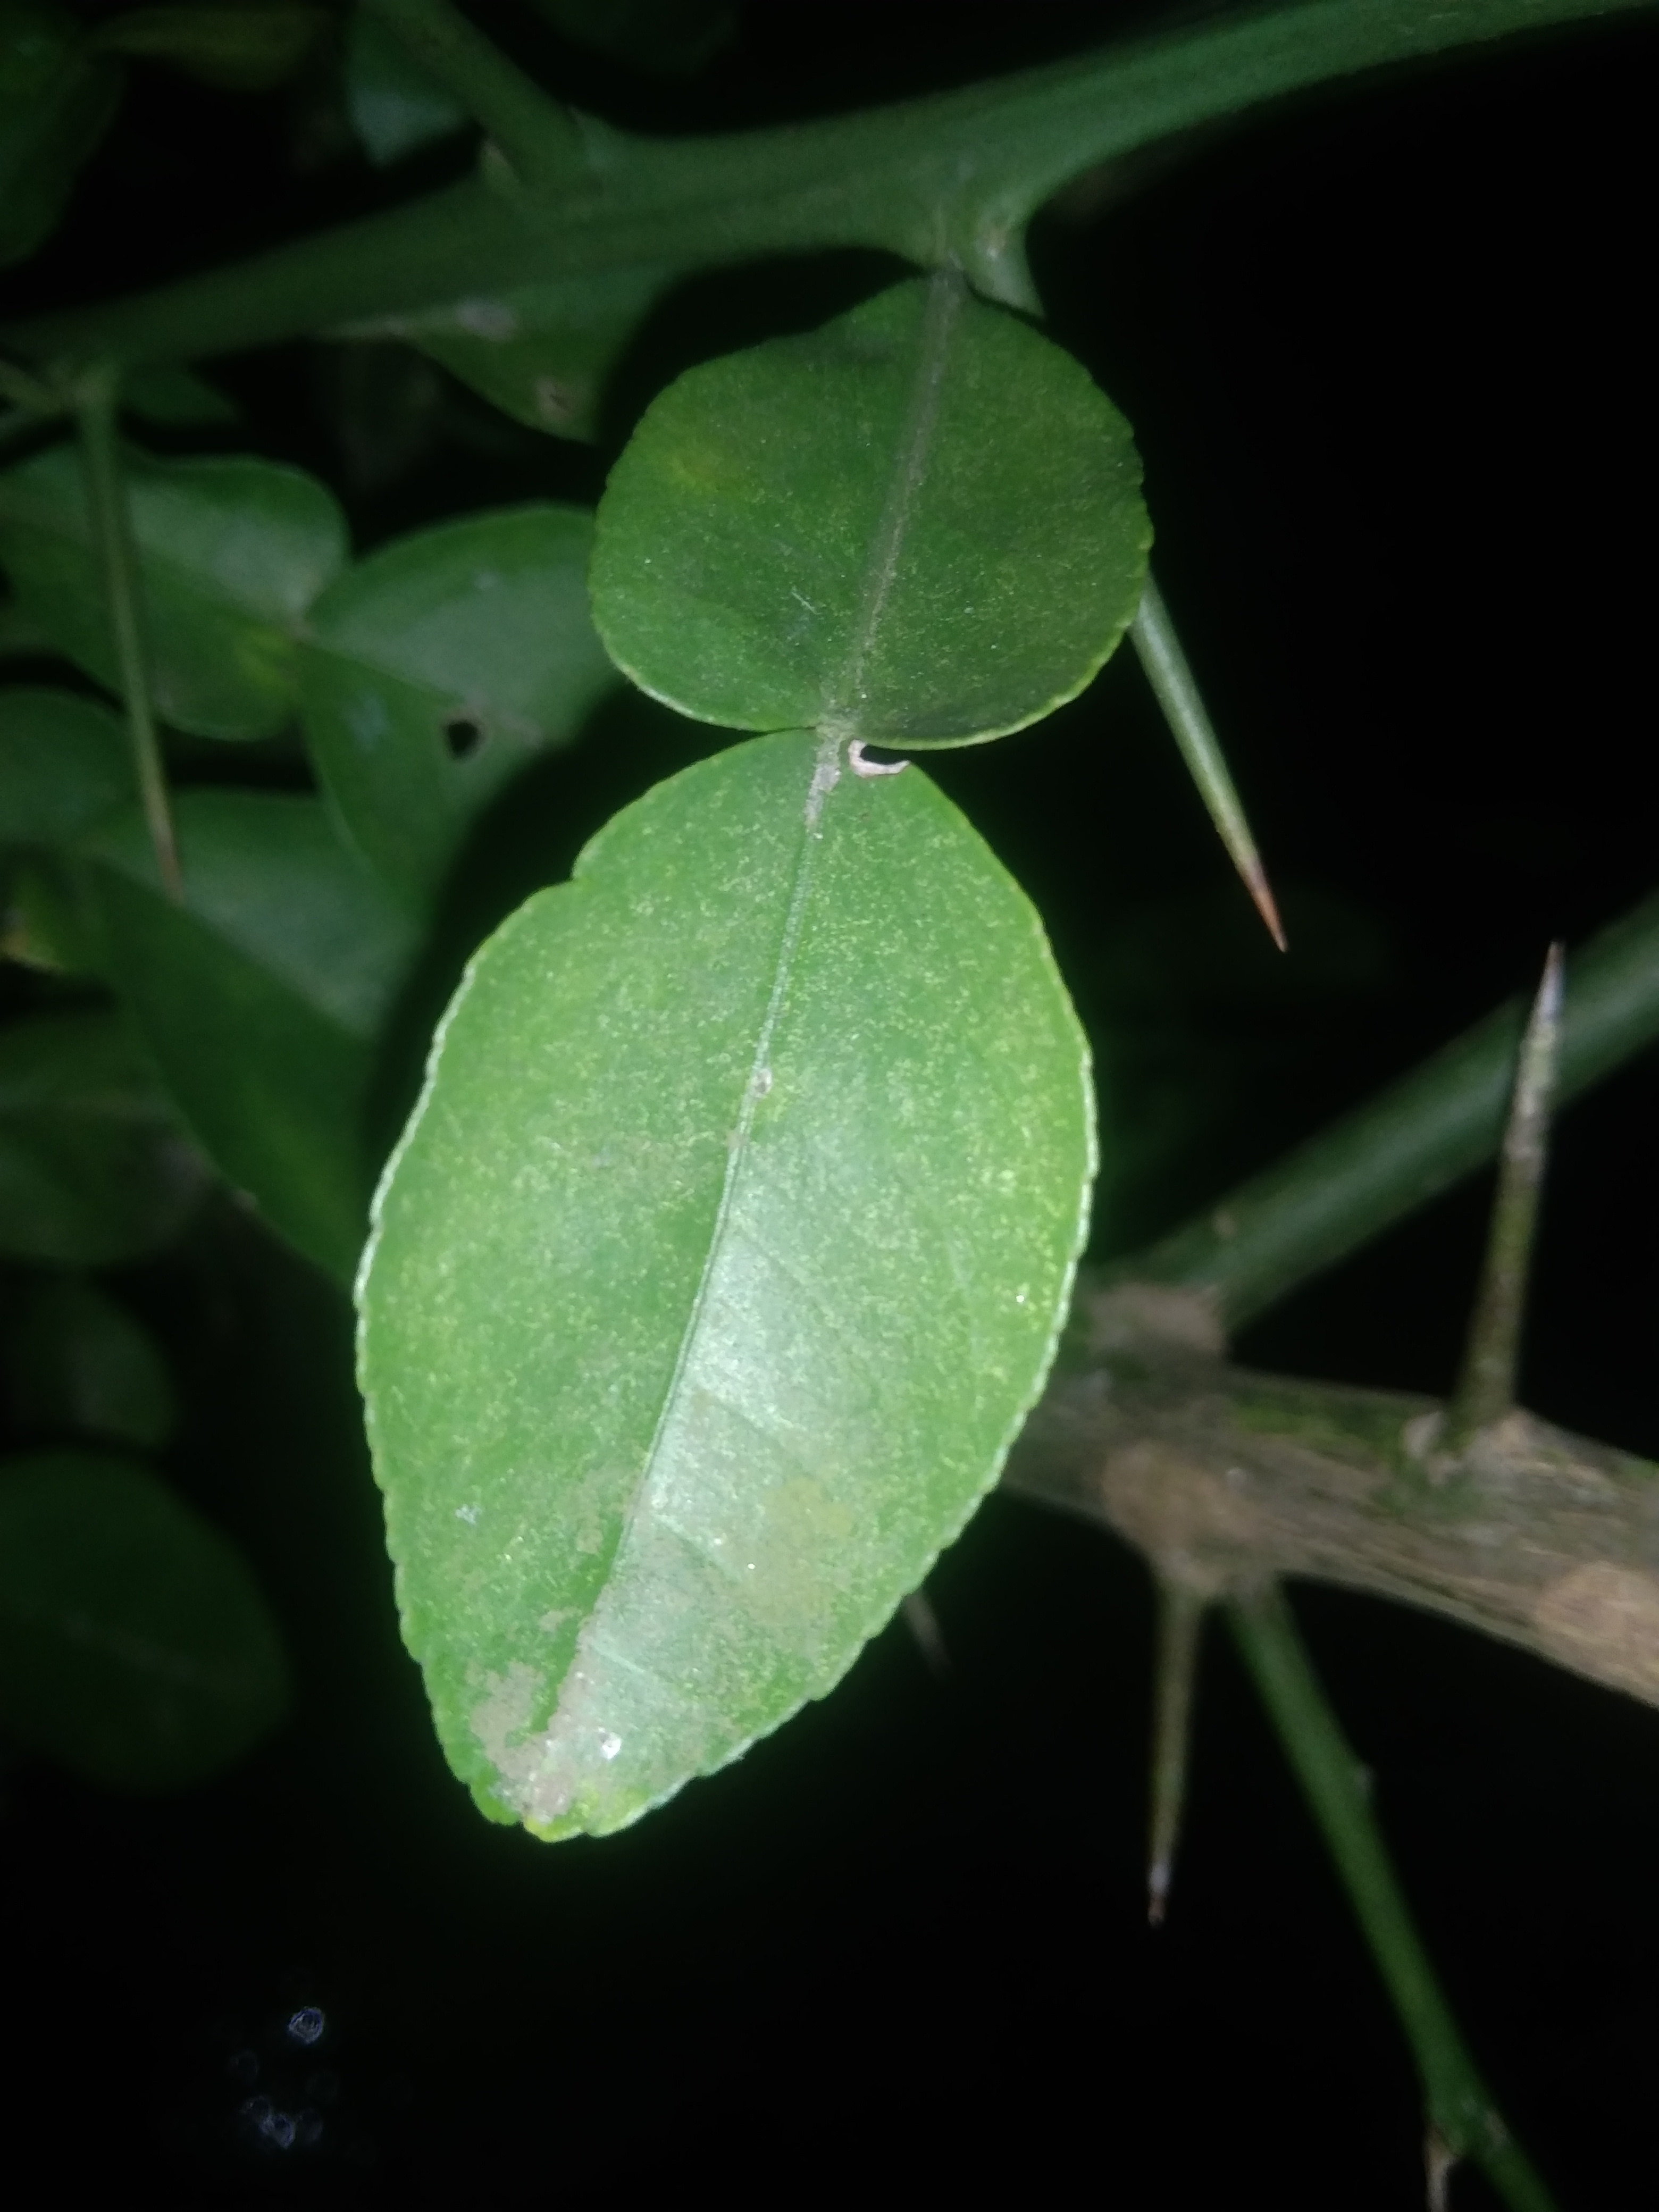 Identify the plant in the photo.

lemon
